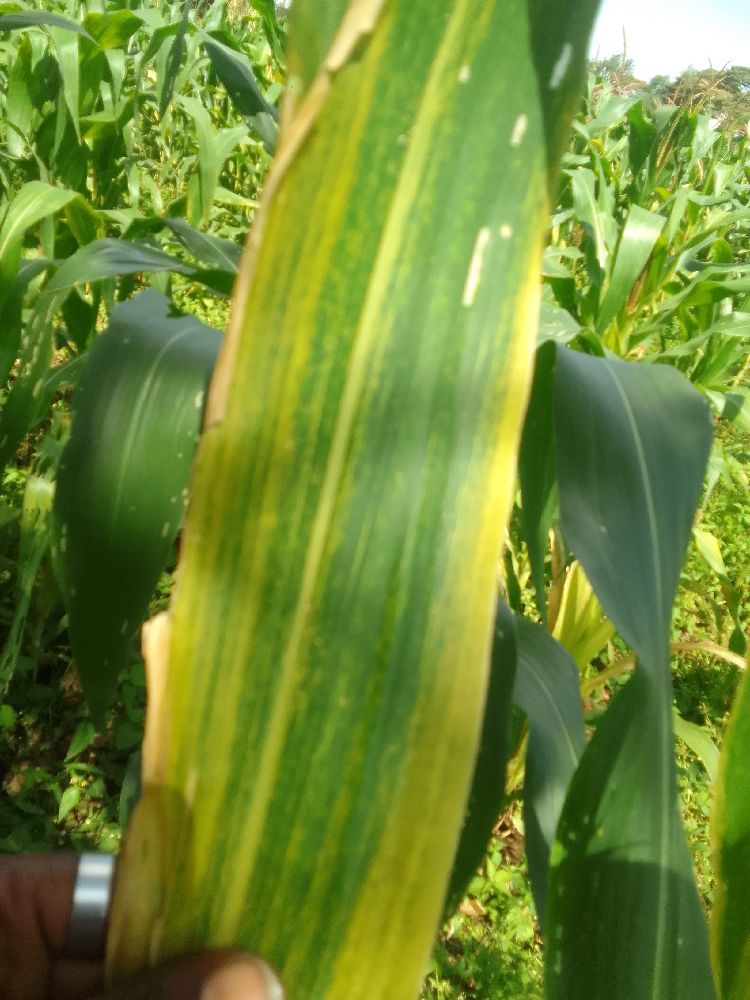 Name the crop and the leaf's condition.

maize, maize lethal necrosis
